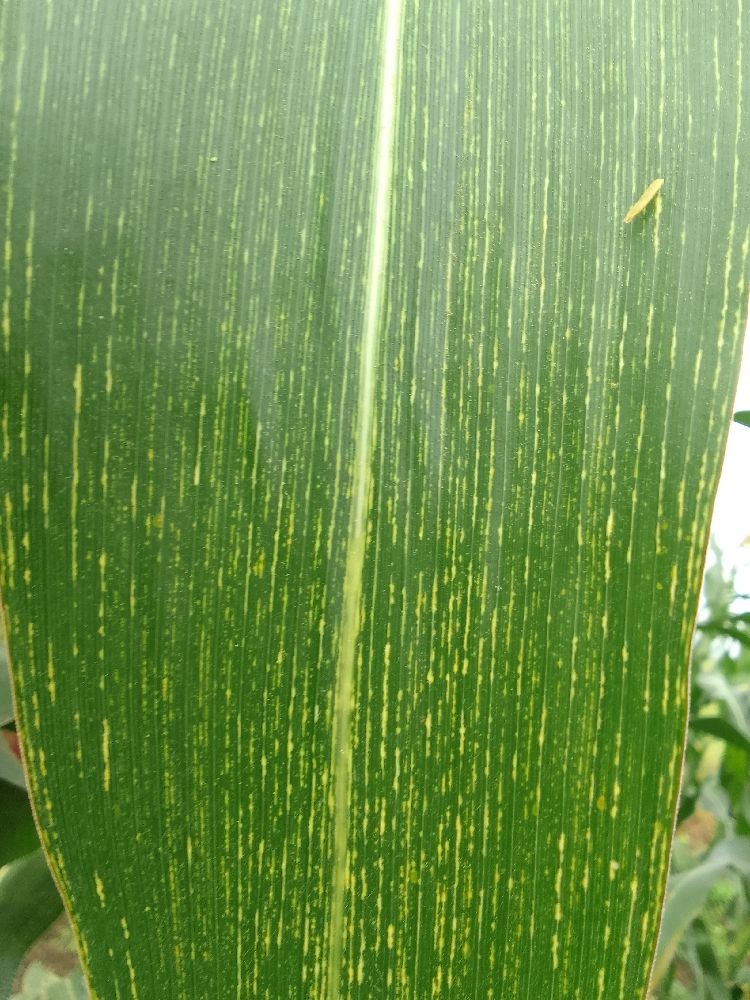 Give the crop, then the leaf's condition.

maize, maize streak virus
